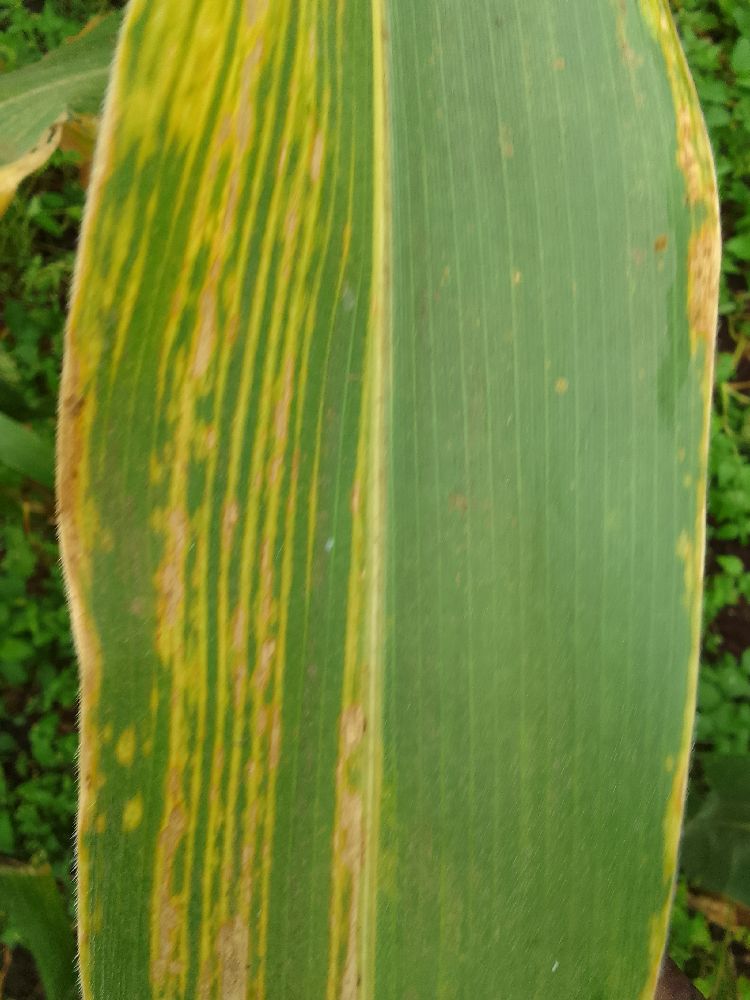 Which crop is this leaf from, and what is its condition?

maize, maize lethal necrosis
